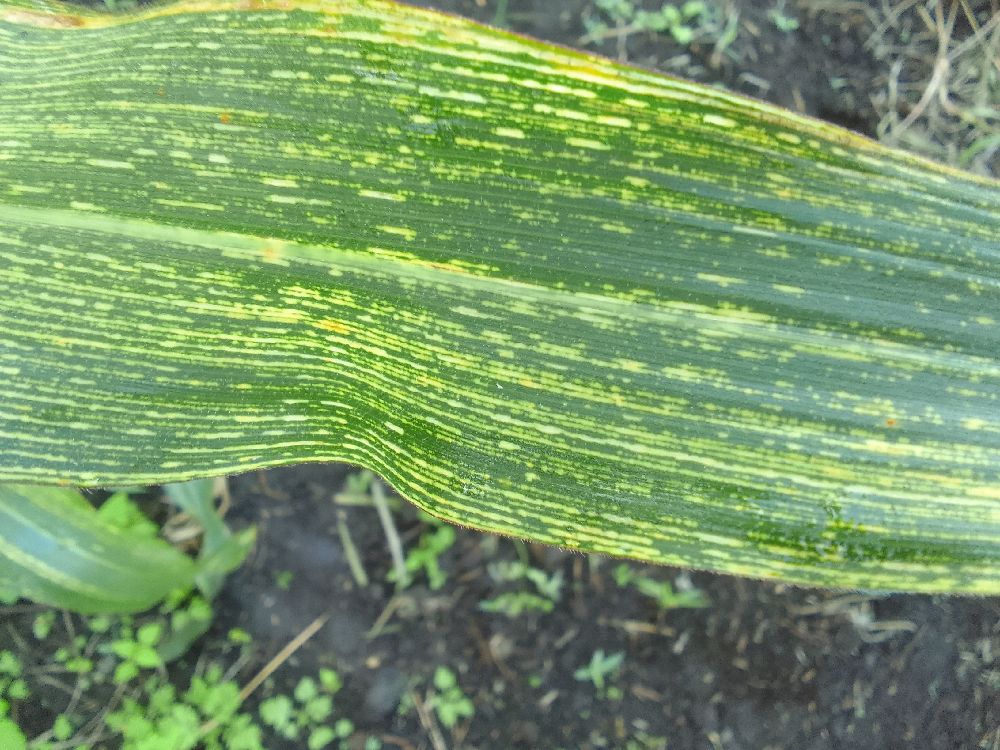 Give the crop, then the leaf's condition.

maize, maize streak virus
